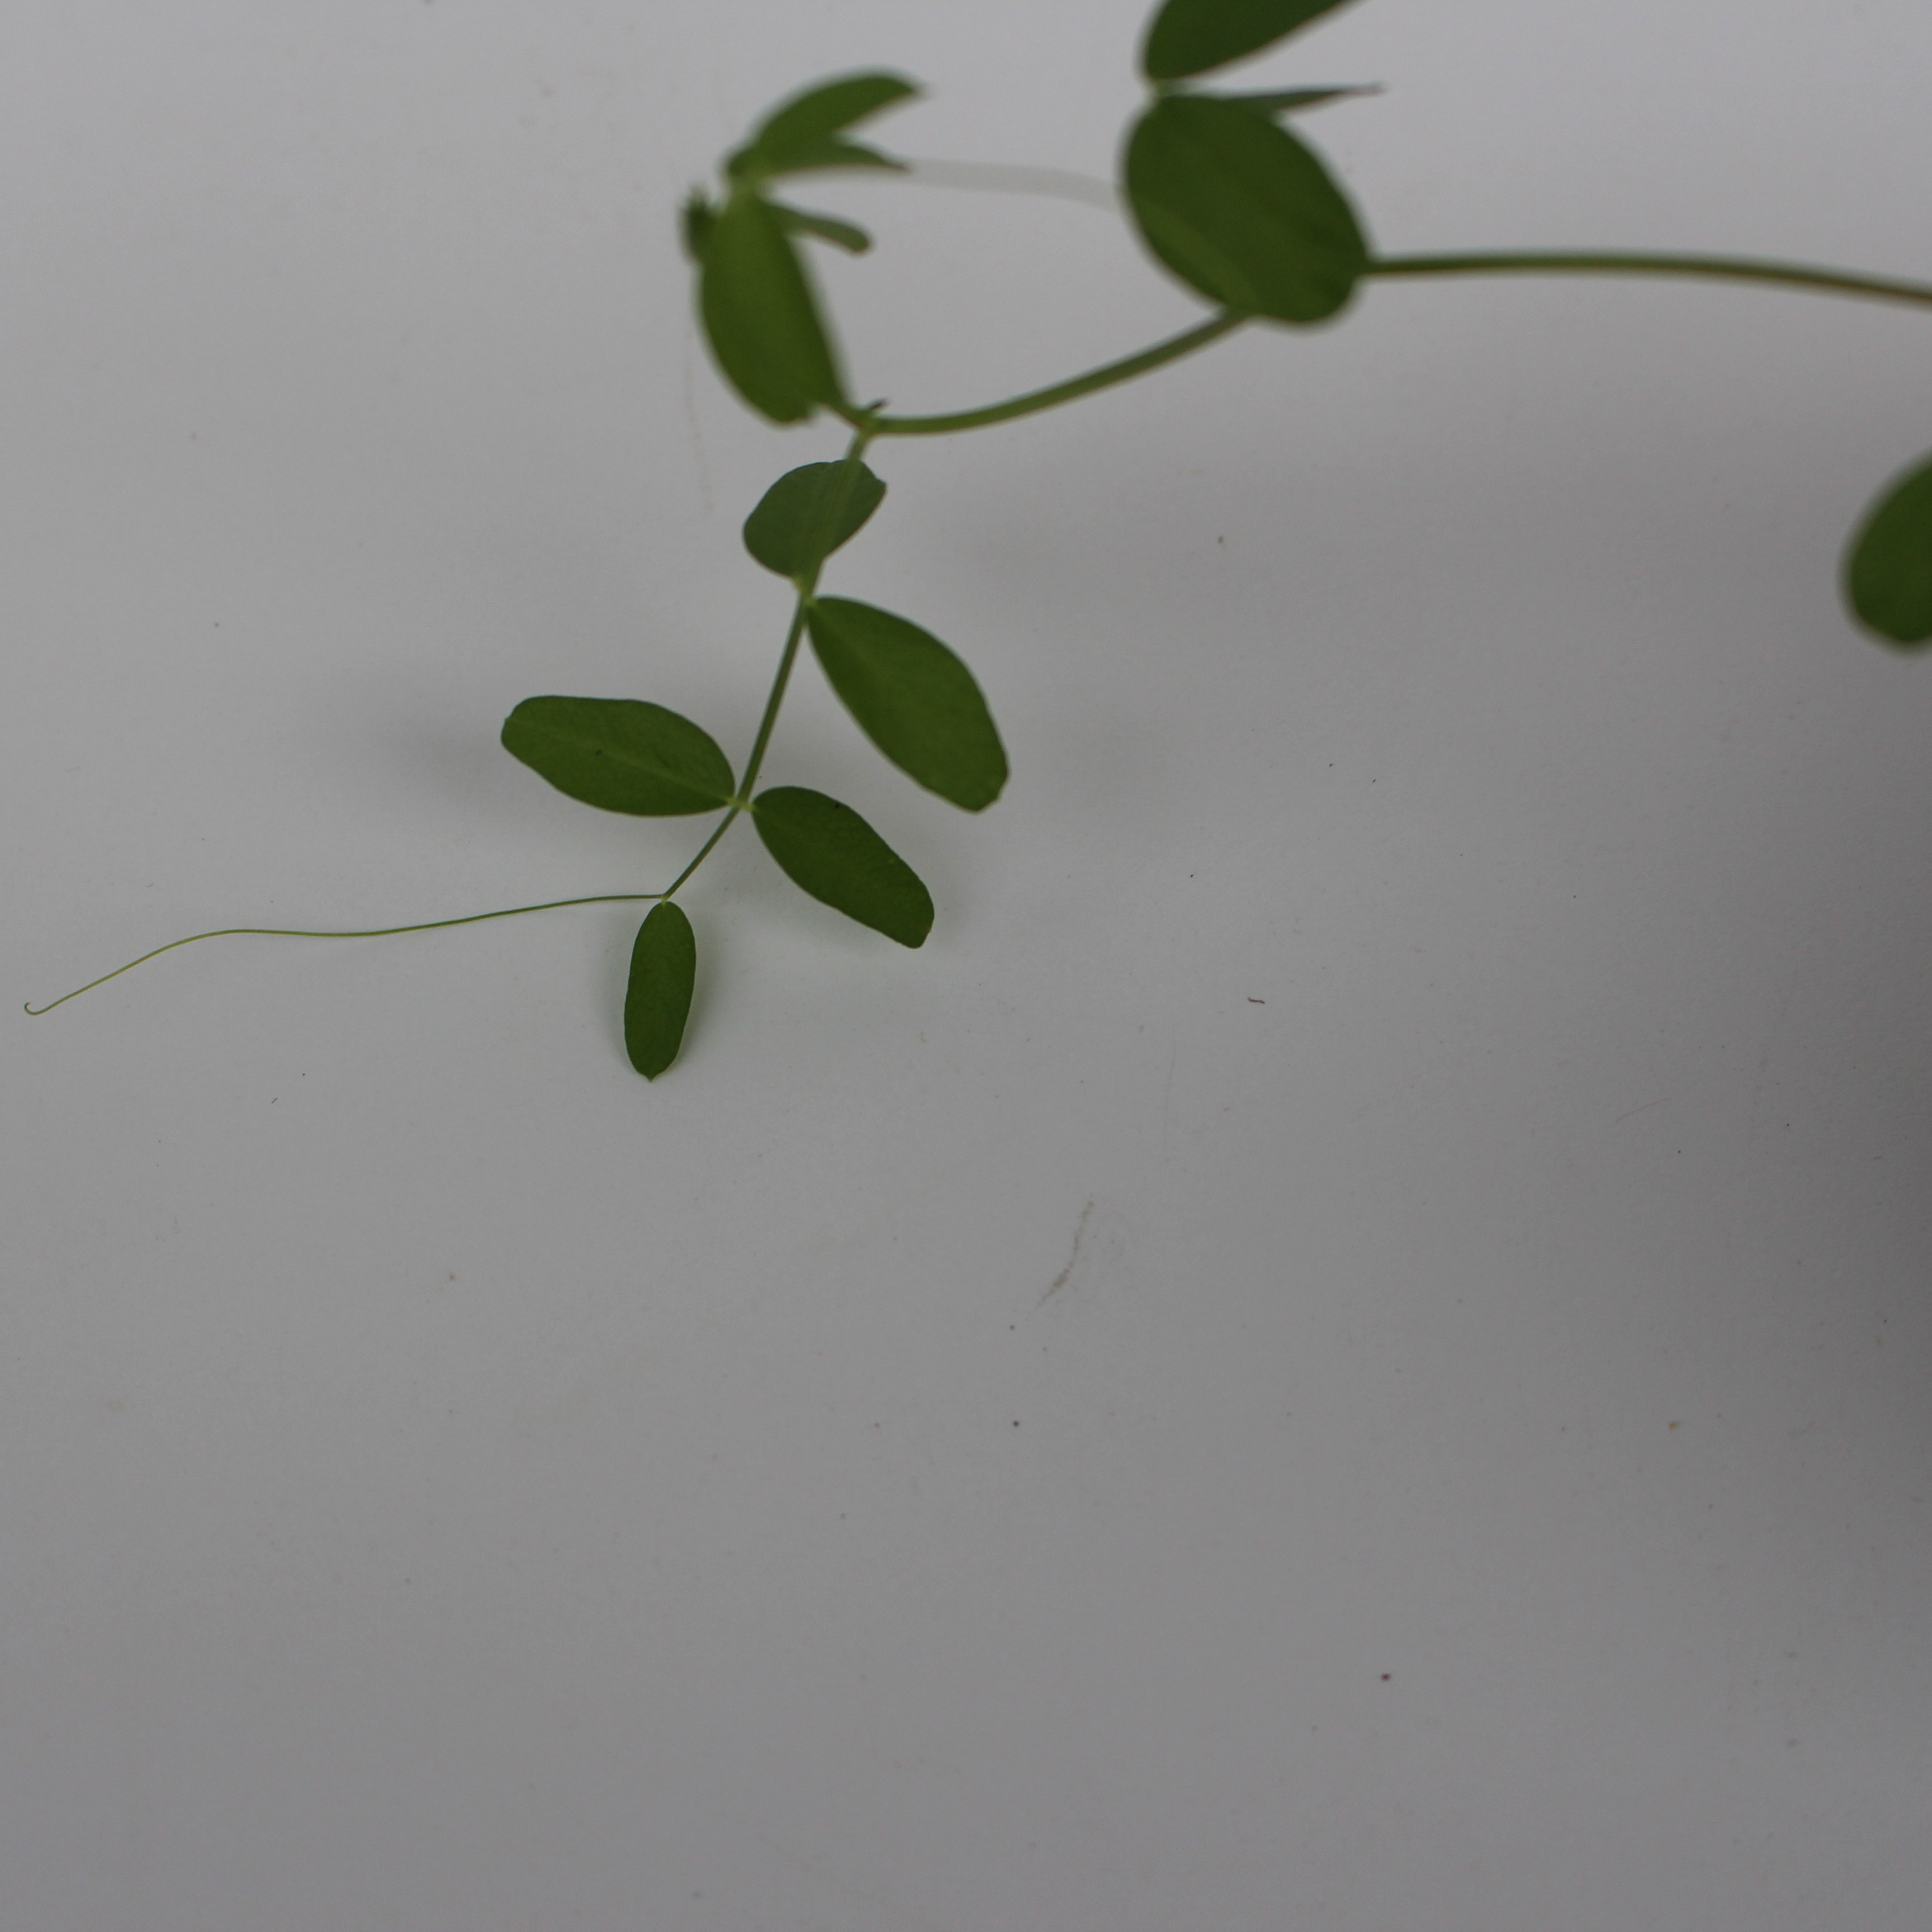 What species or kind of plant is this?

Vicia sativa
